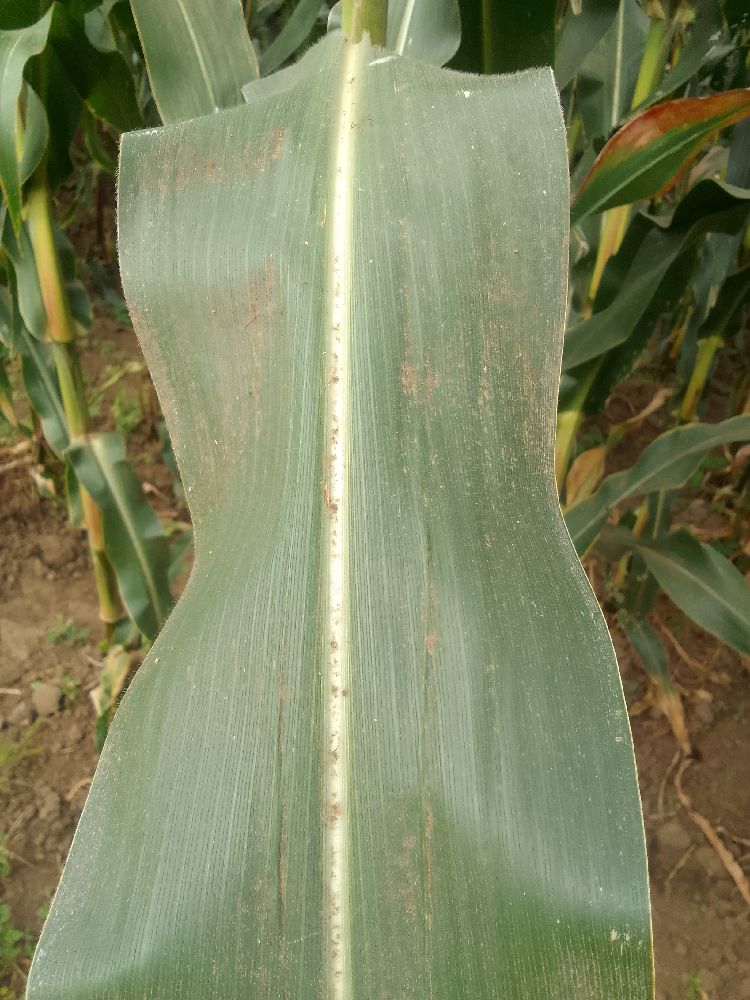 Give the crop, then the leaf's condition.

maize, healthy
